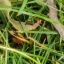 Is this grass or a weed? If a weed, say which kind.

grass
